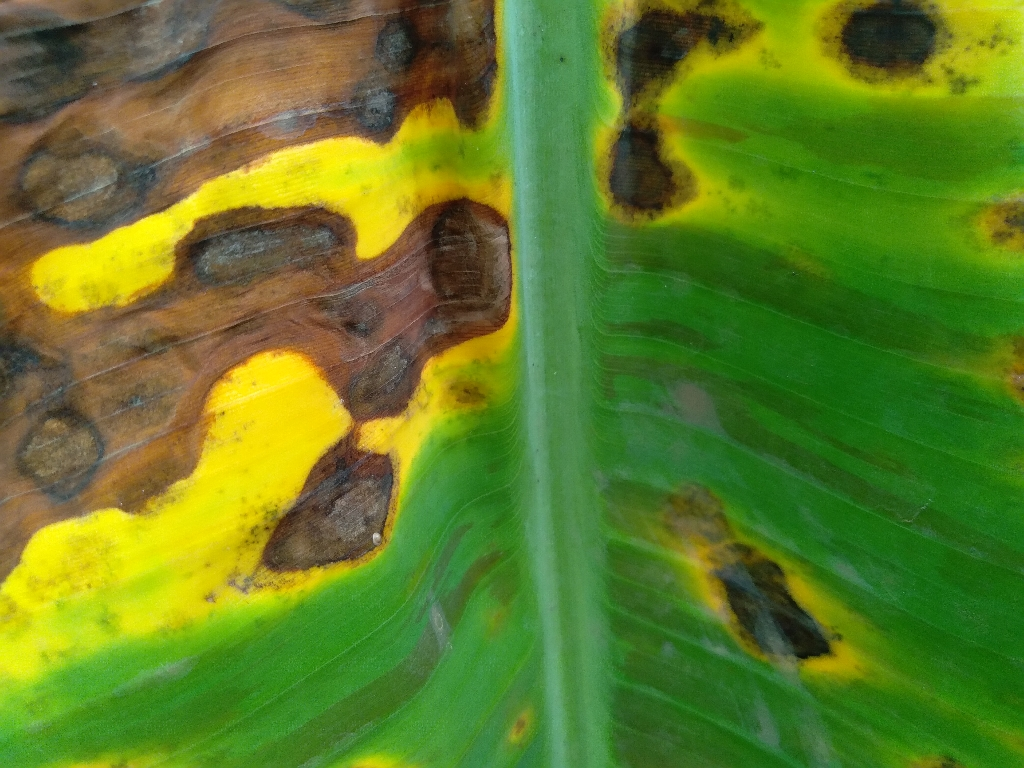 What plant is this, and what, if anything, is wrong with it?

banana, black sigatoka
